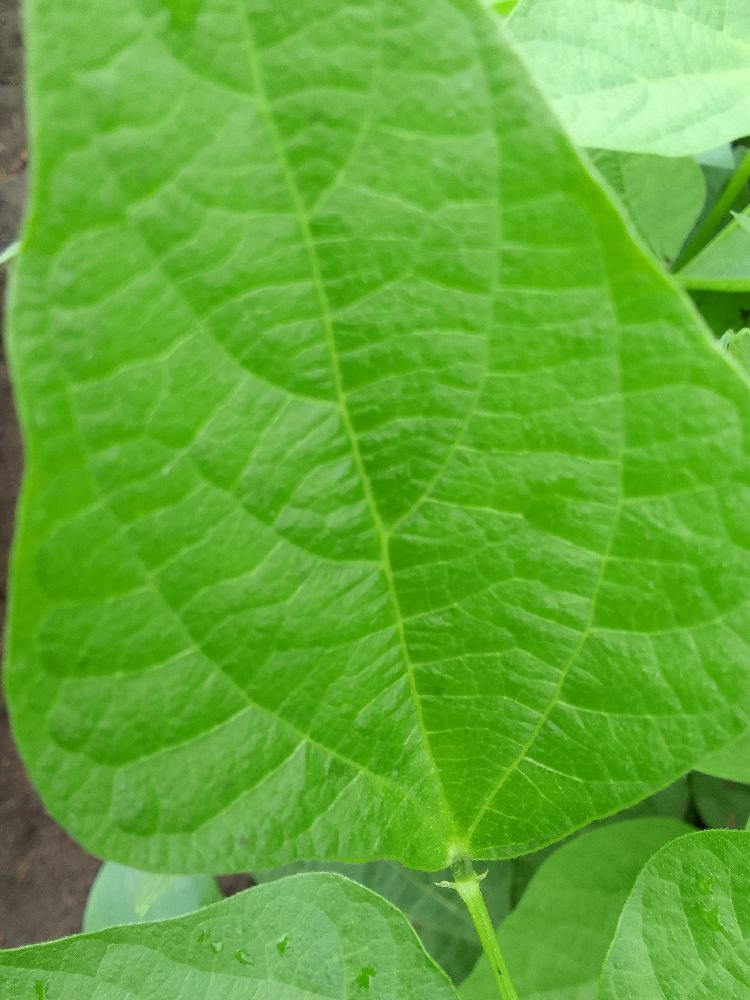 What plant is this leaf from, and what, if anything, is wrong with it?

common bean, healthy
